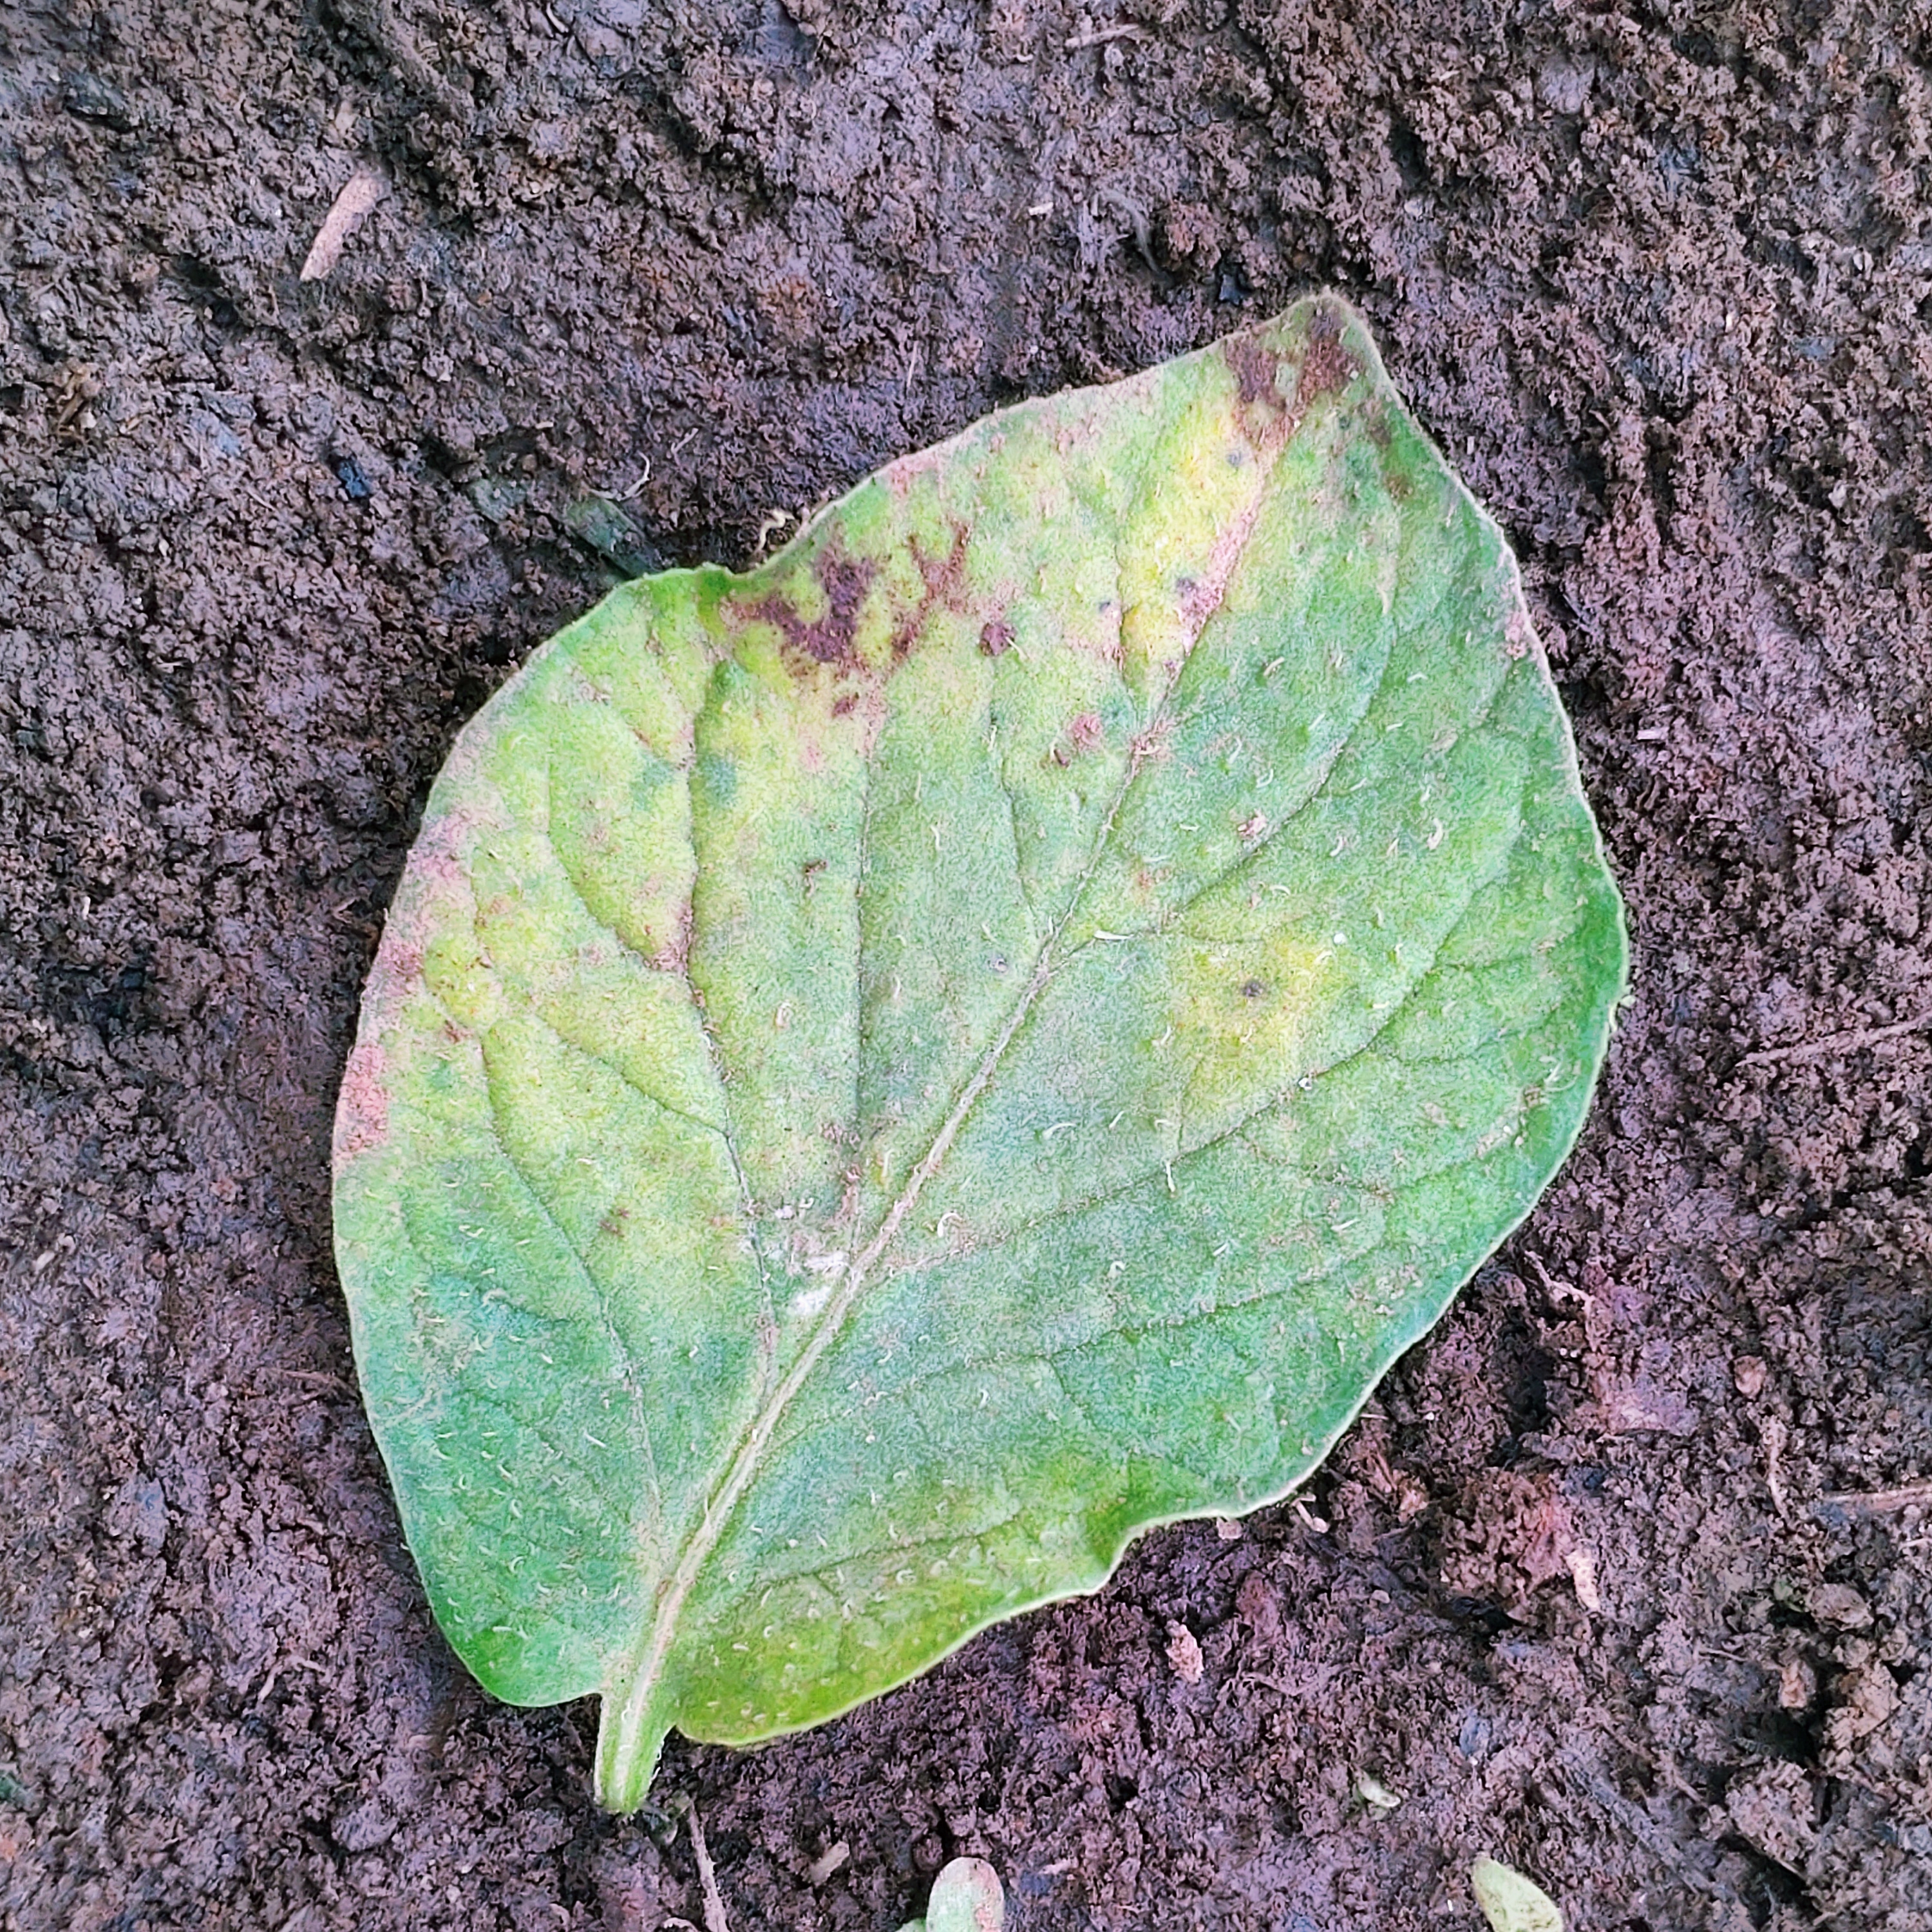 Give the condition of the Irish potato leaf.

late blight
